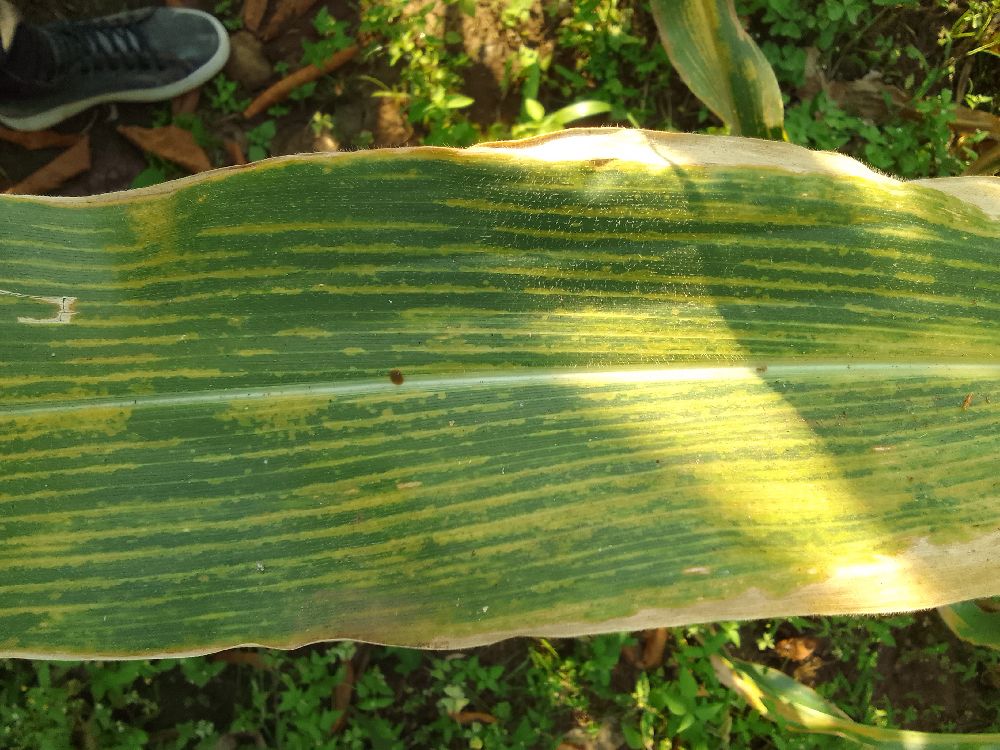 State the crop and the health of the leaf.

maize, maize lethal necrosis
